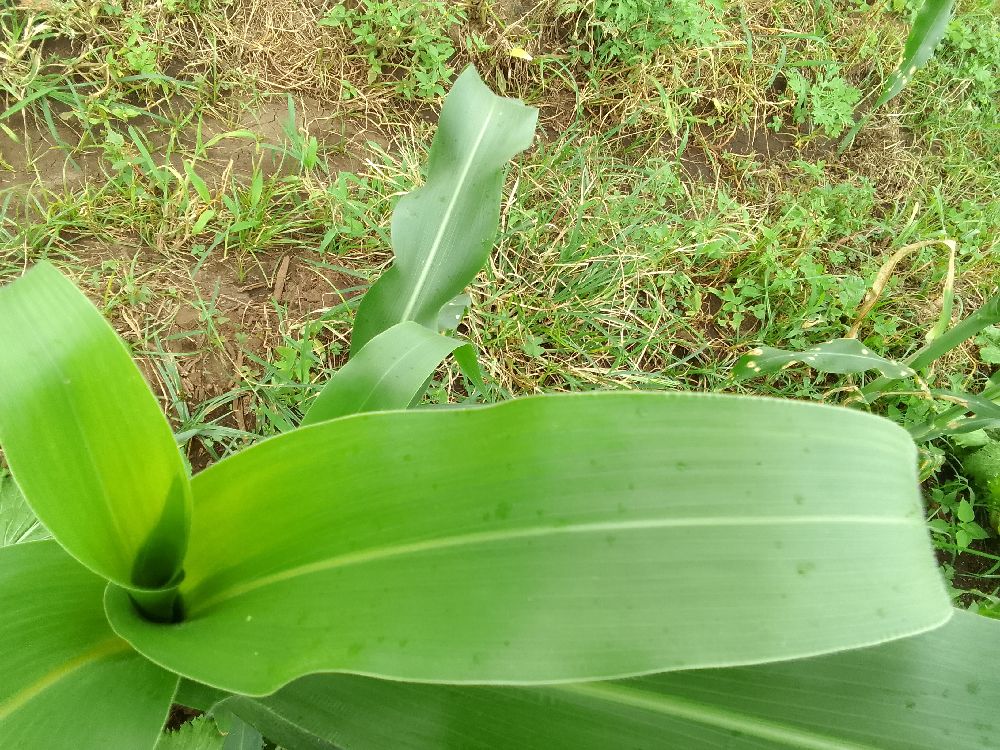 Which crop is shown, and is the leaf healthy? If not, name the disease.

maize, healthy
